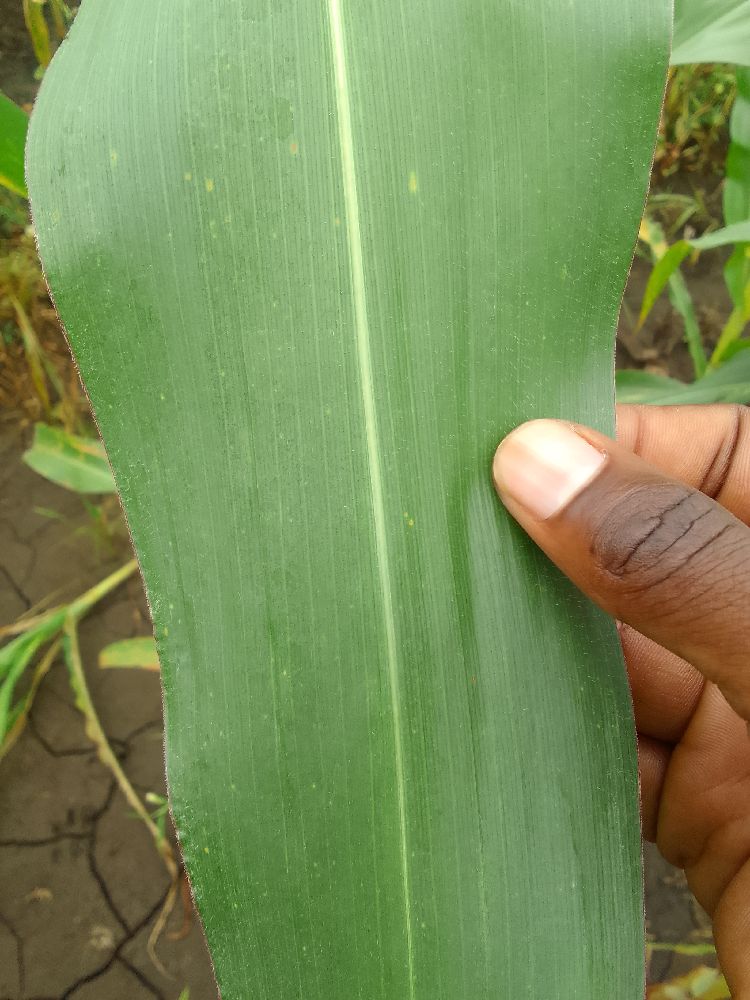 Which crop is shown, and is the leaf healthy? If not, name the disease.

maize, healthy
